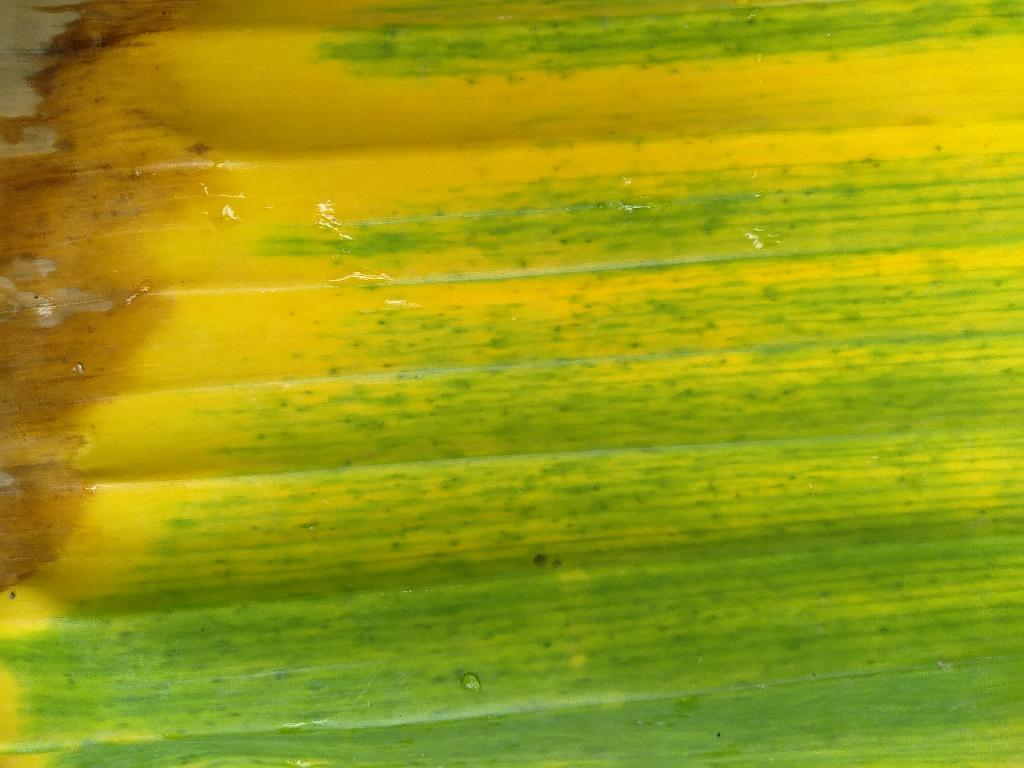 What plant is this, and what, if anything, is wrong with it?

banana, fusarium wilt race 1
